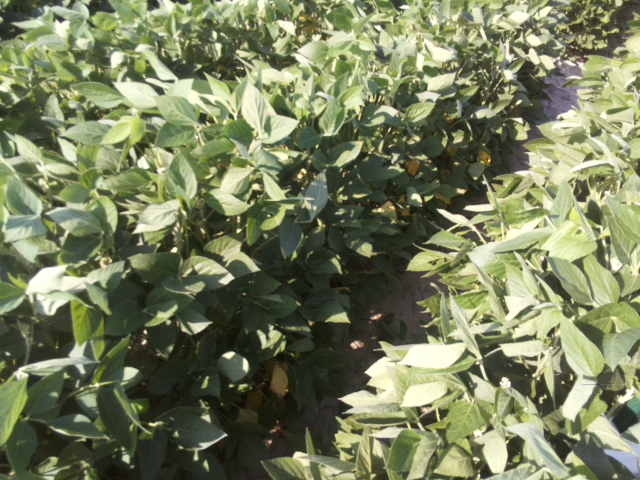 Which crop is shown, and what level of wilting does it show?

soybean, leaflets folding inward at secondary pulvinus with no turgor loss in leaflets or petioles
